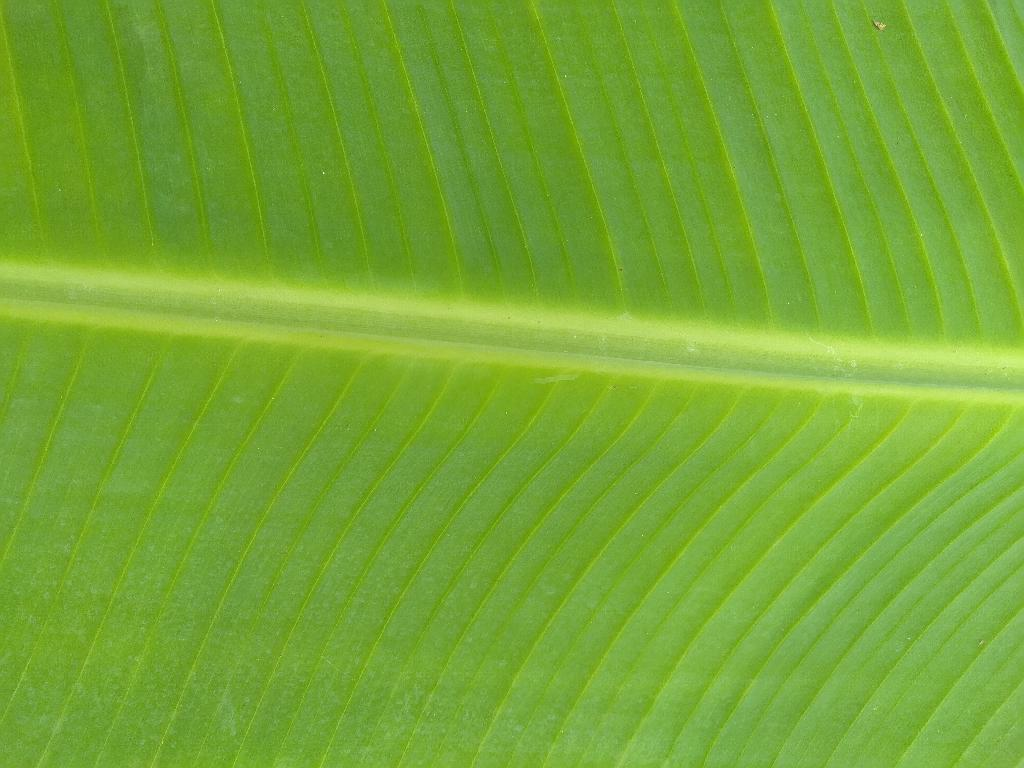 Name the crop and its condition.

banana, healthy
